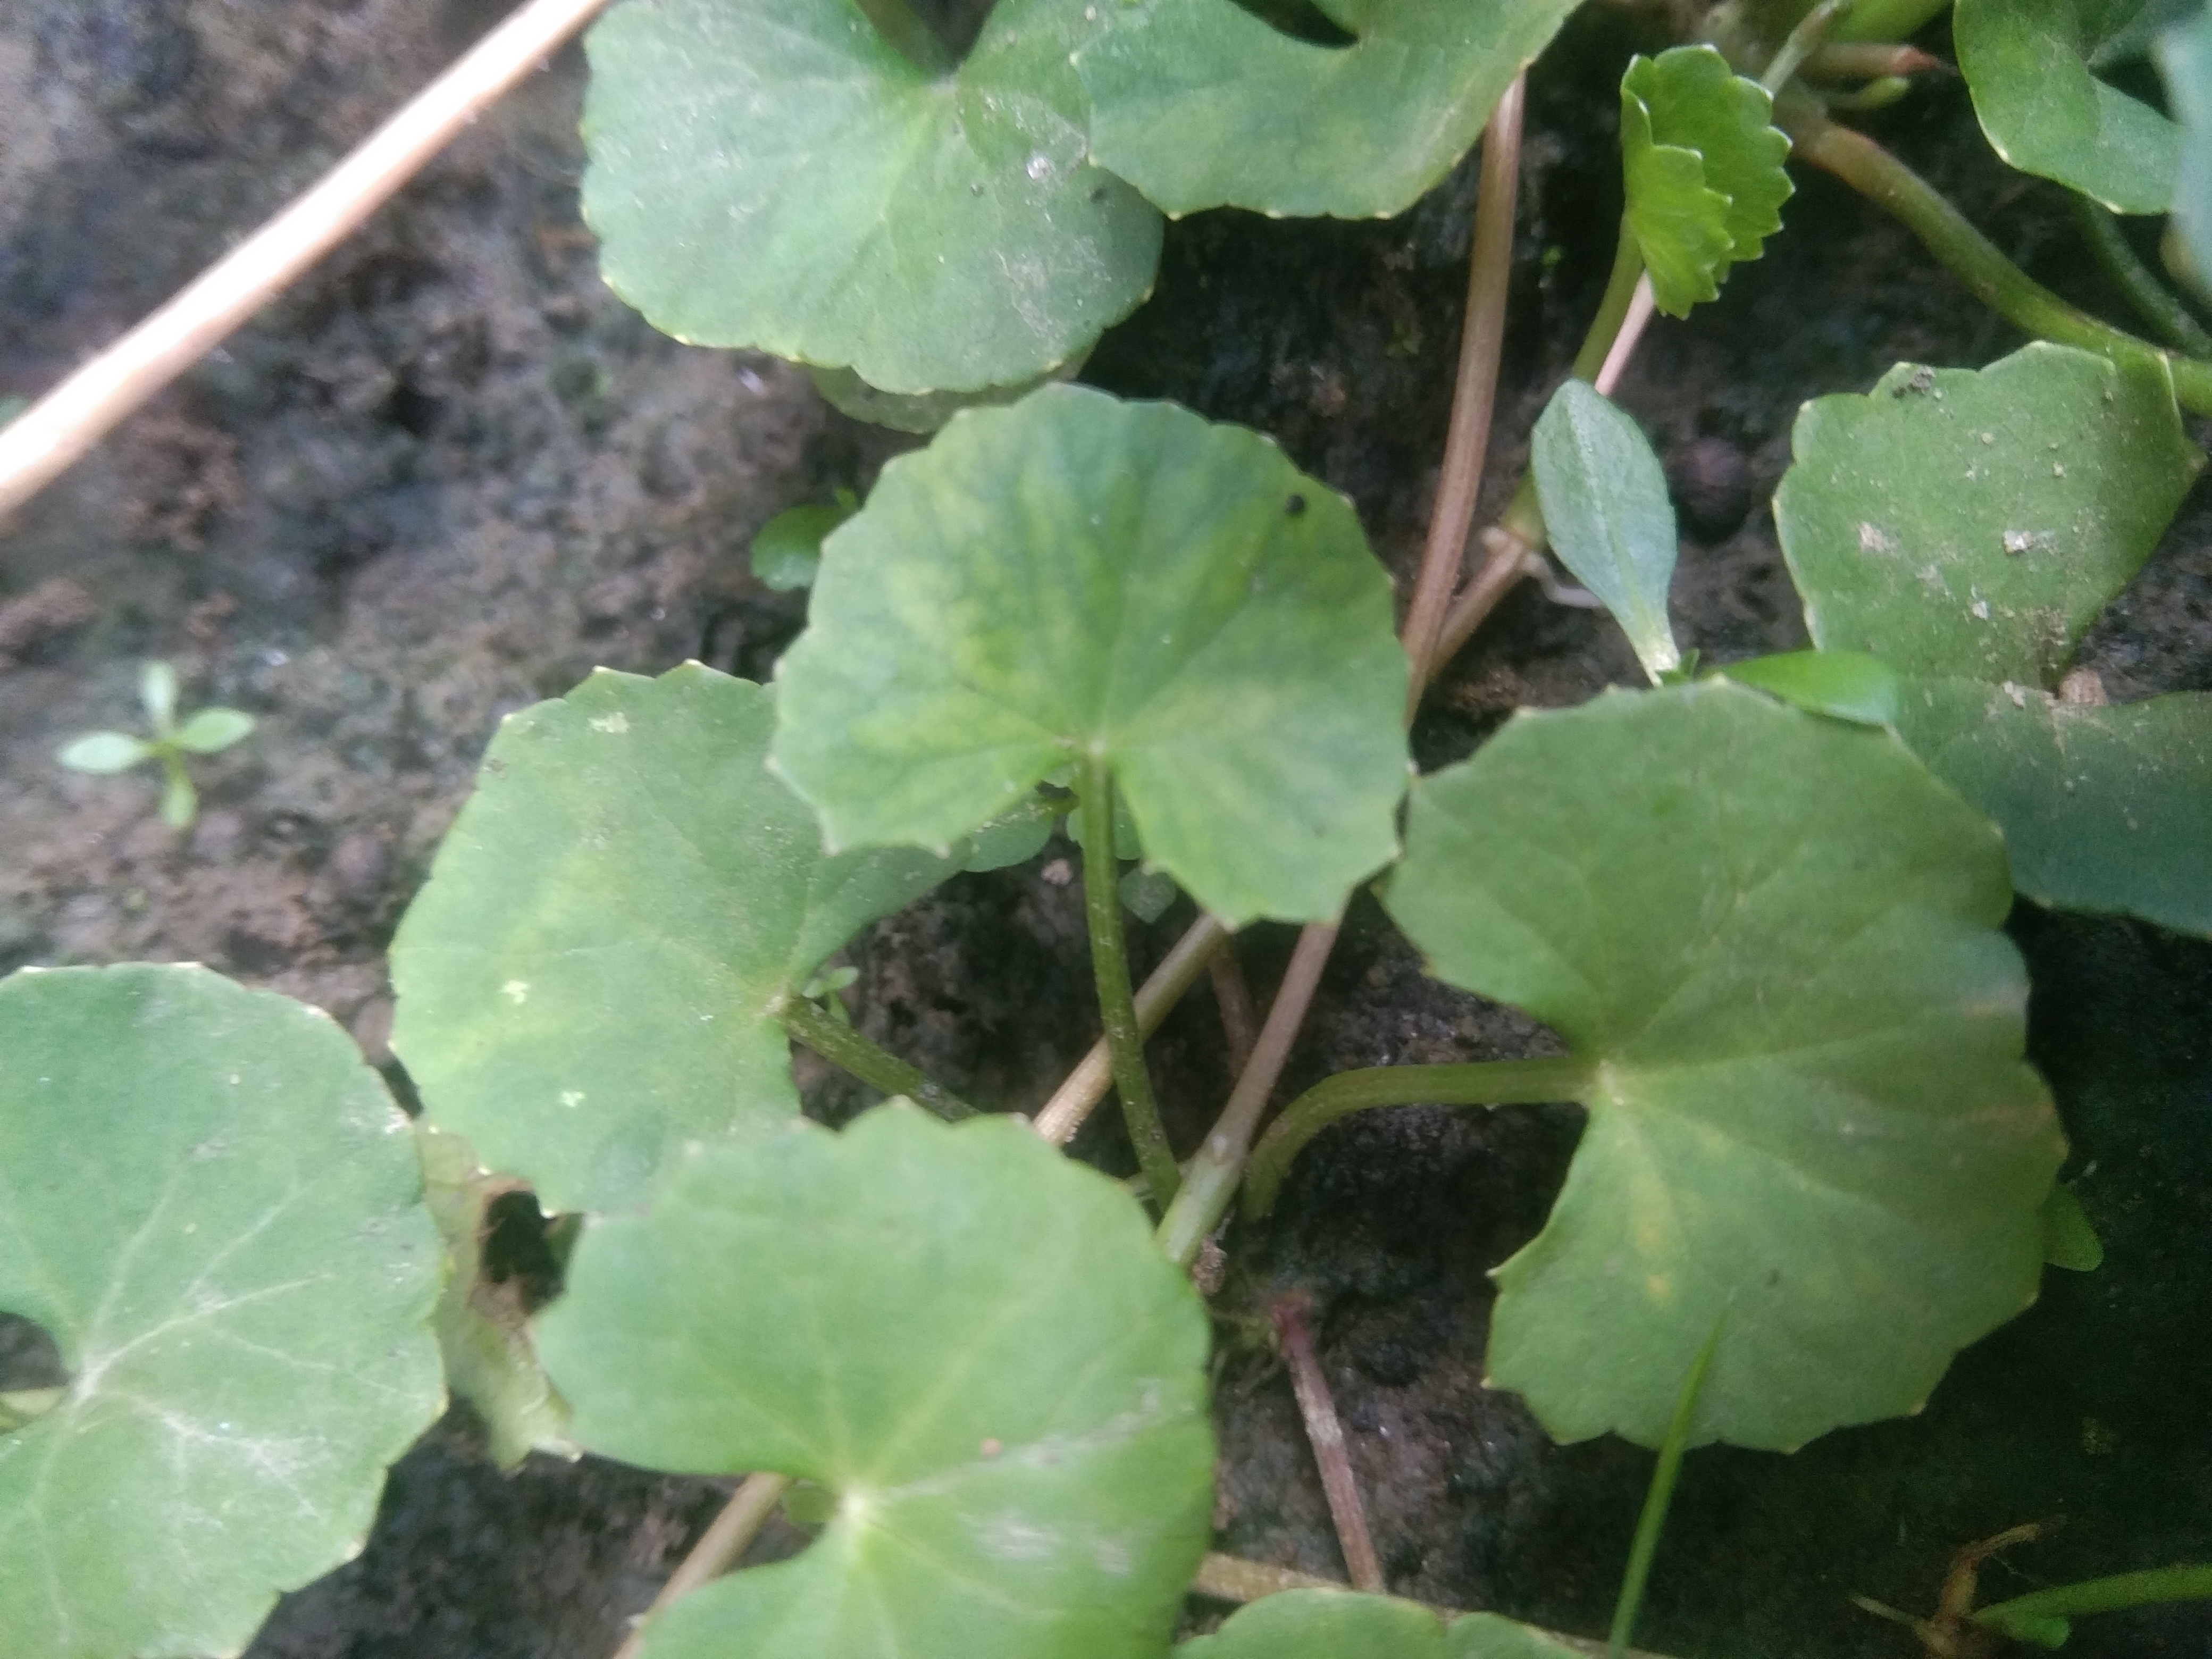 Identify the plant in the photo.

thankuni
